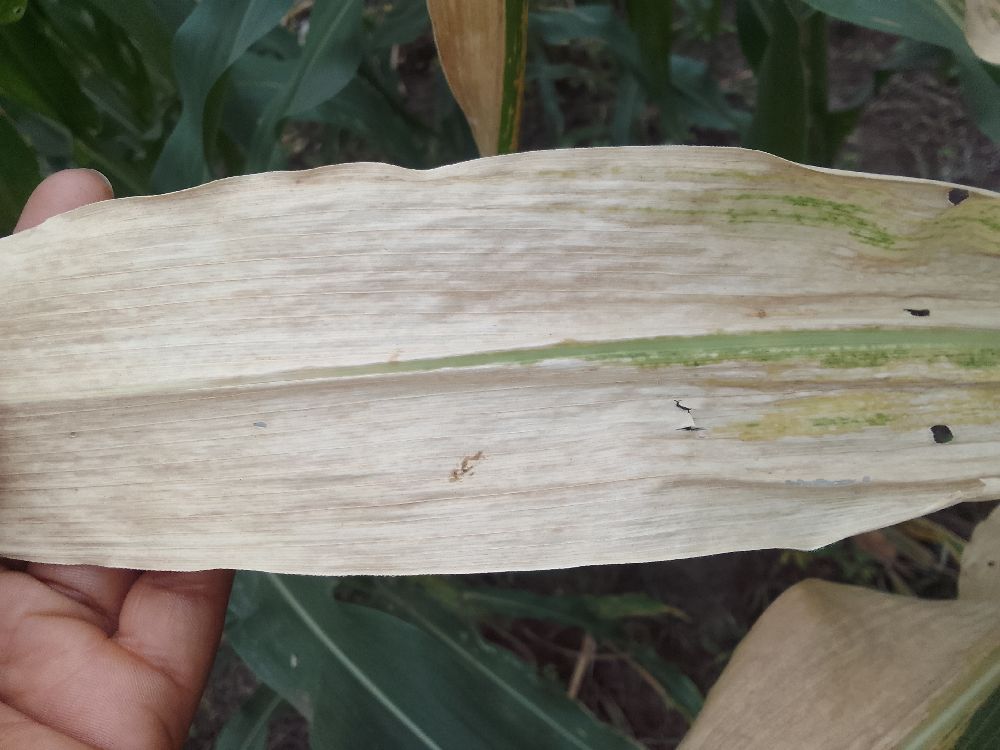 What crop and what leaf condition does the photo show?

maize, maize lethal necrosis
